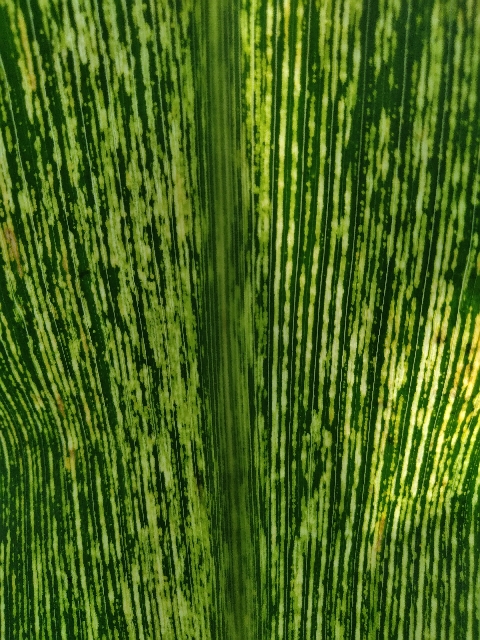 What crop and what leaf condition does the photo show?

maize, maize streak virus
